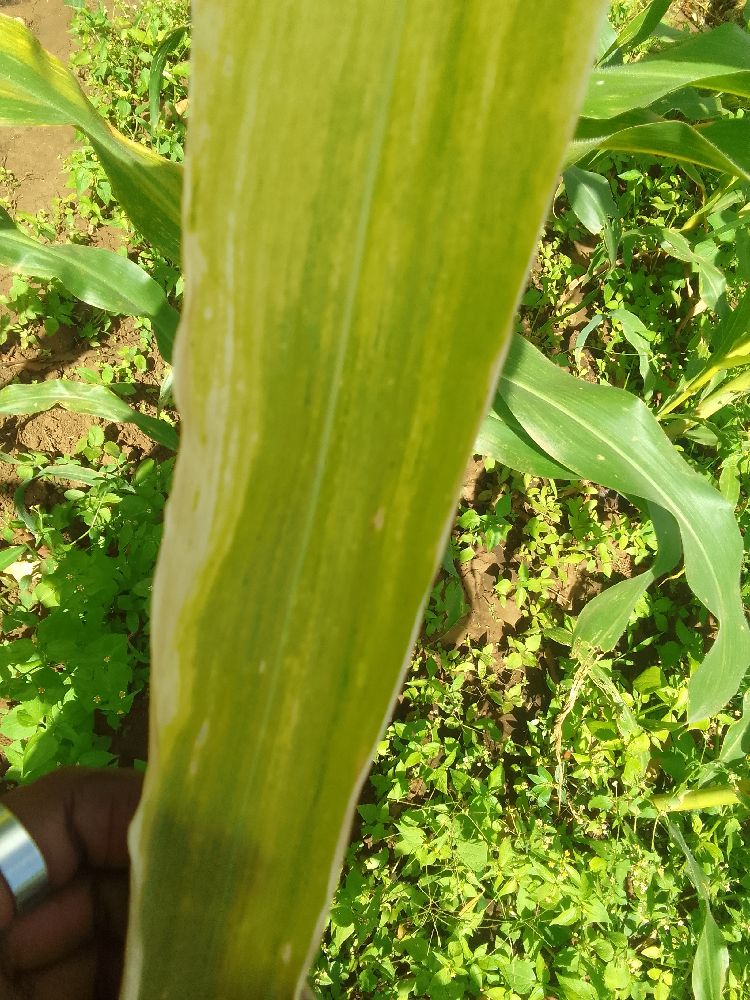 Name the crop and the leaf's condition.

maize, maize lethal necrosis
